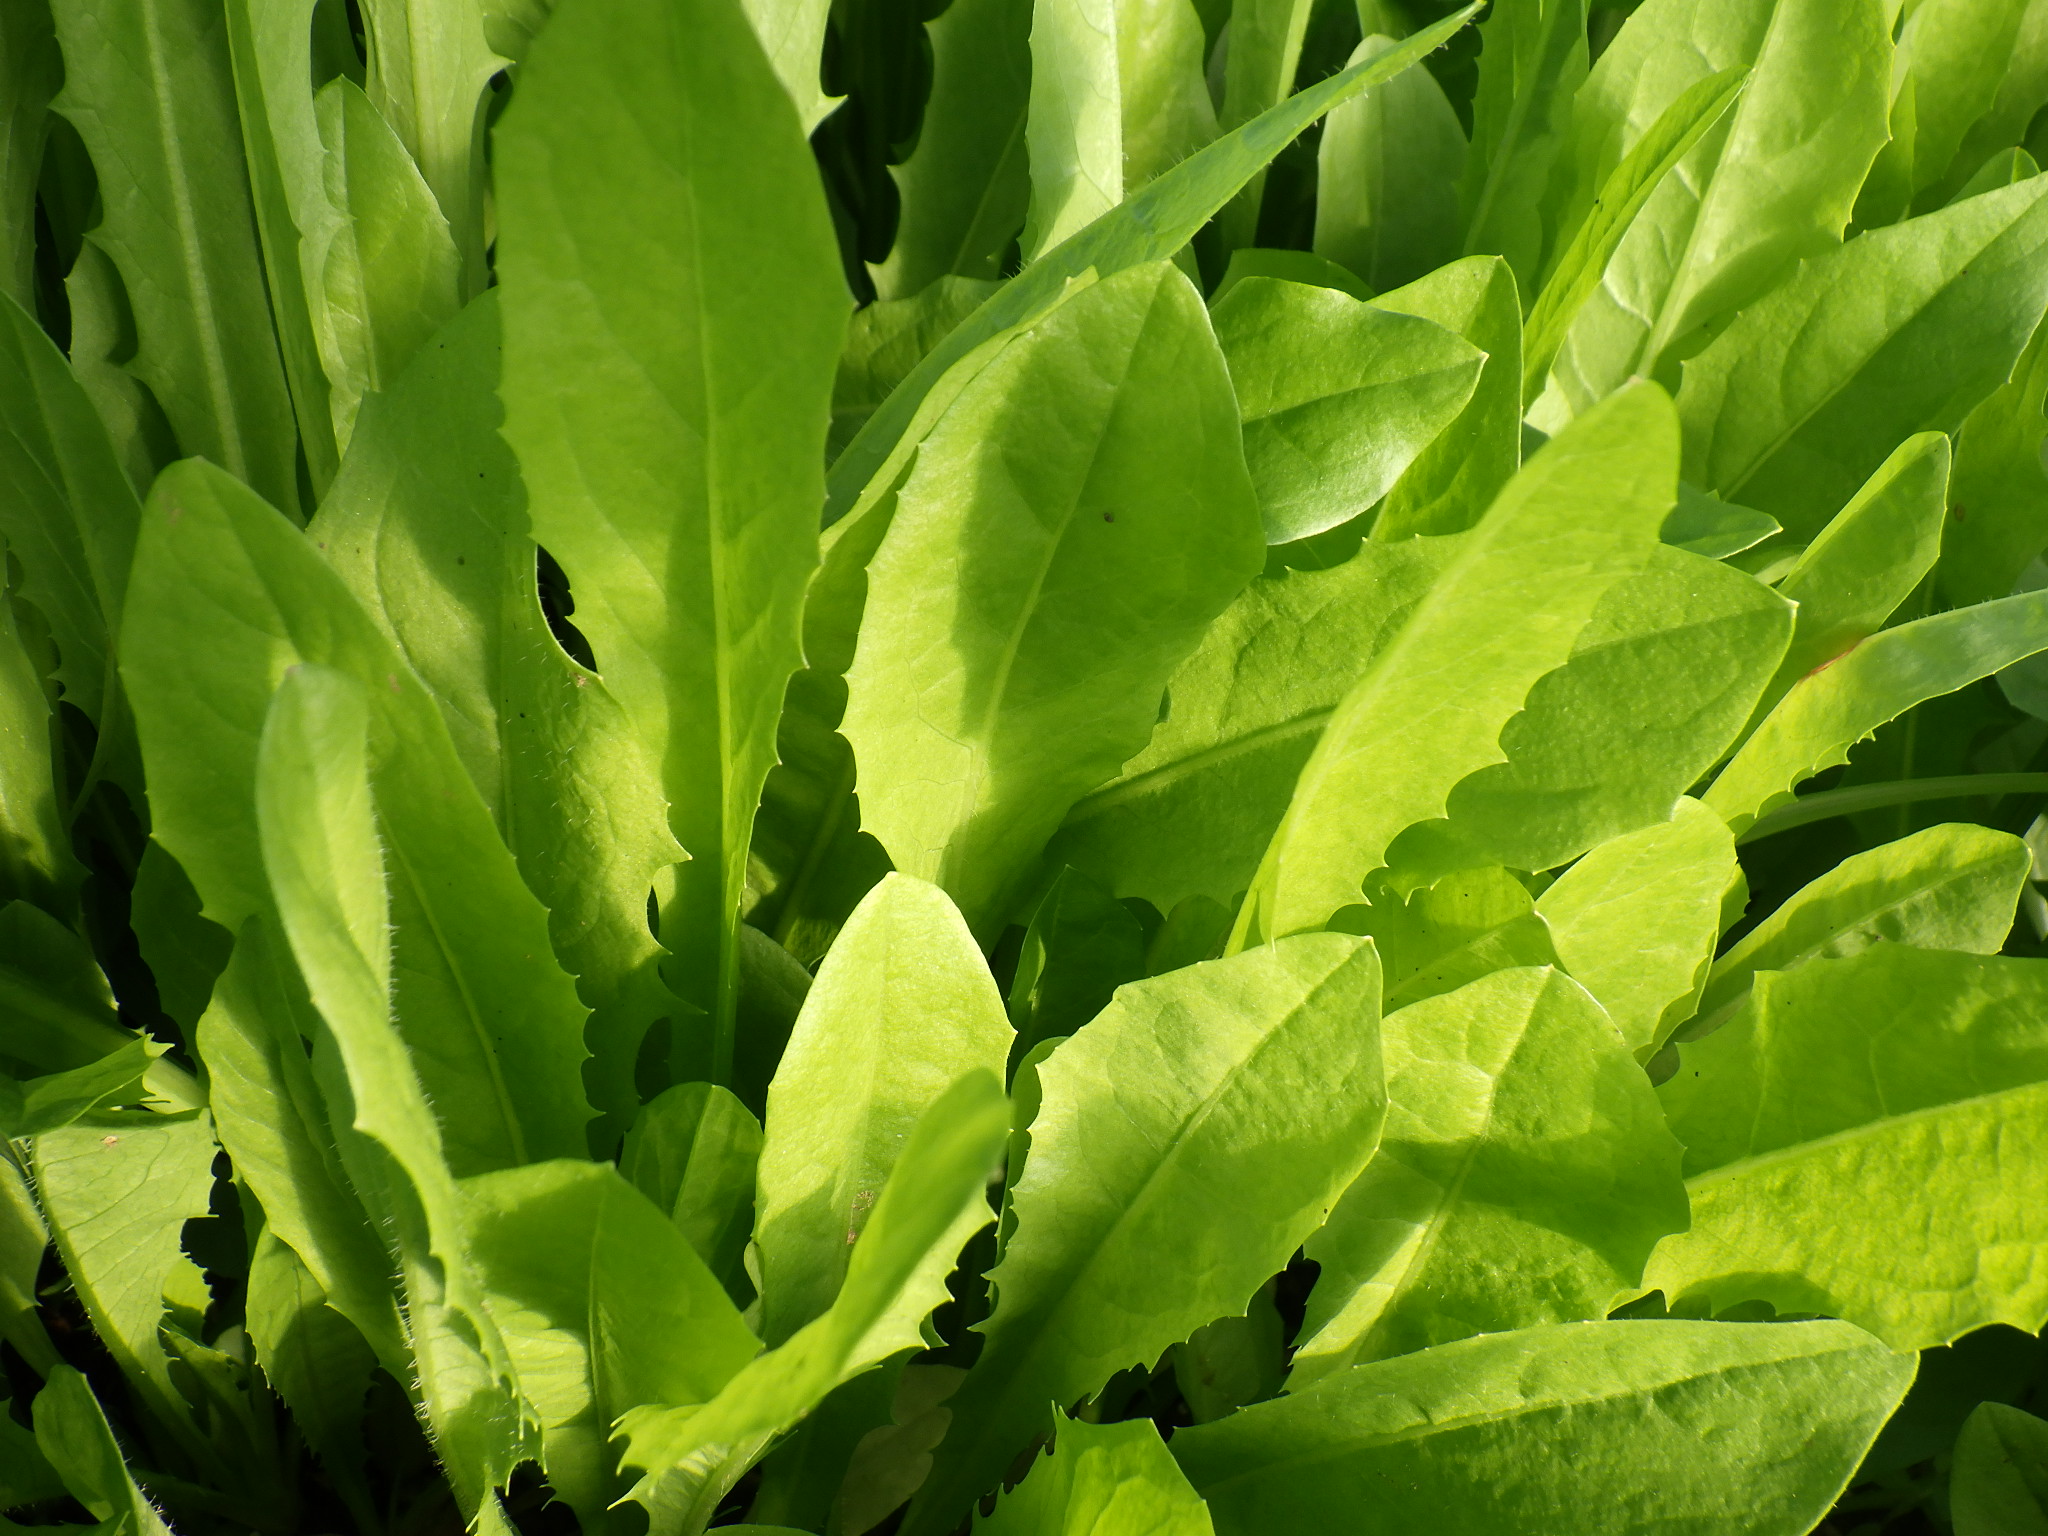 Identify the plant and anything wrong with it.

chicory, healthy
